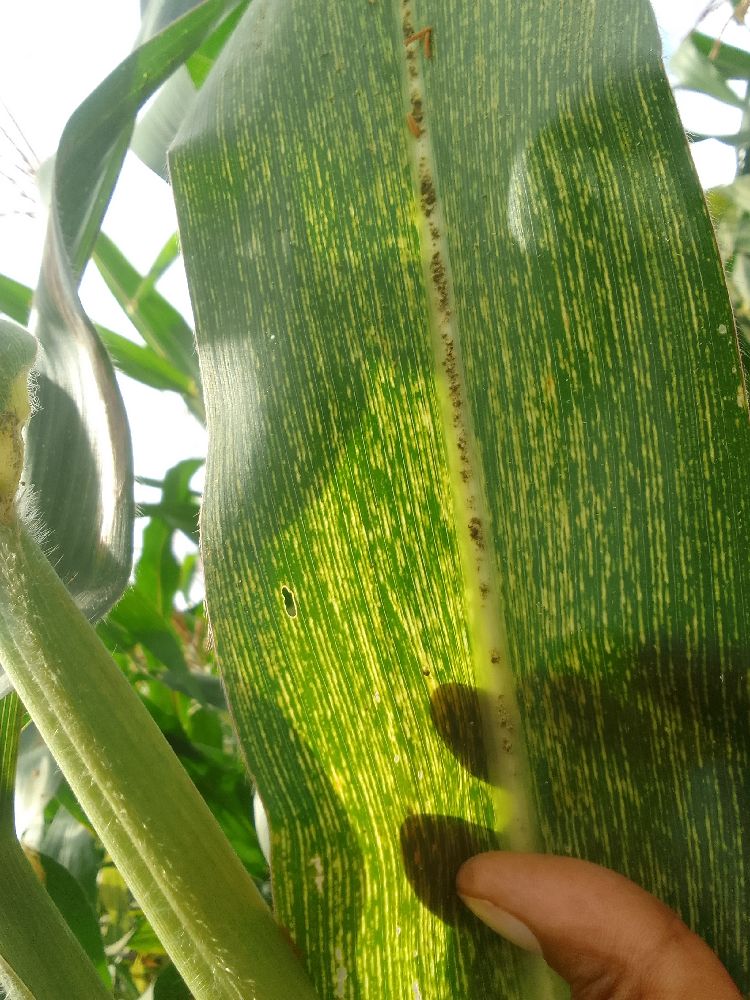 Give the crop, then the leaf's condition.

maize, maize streak virus
